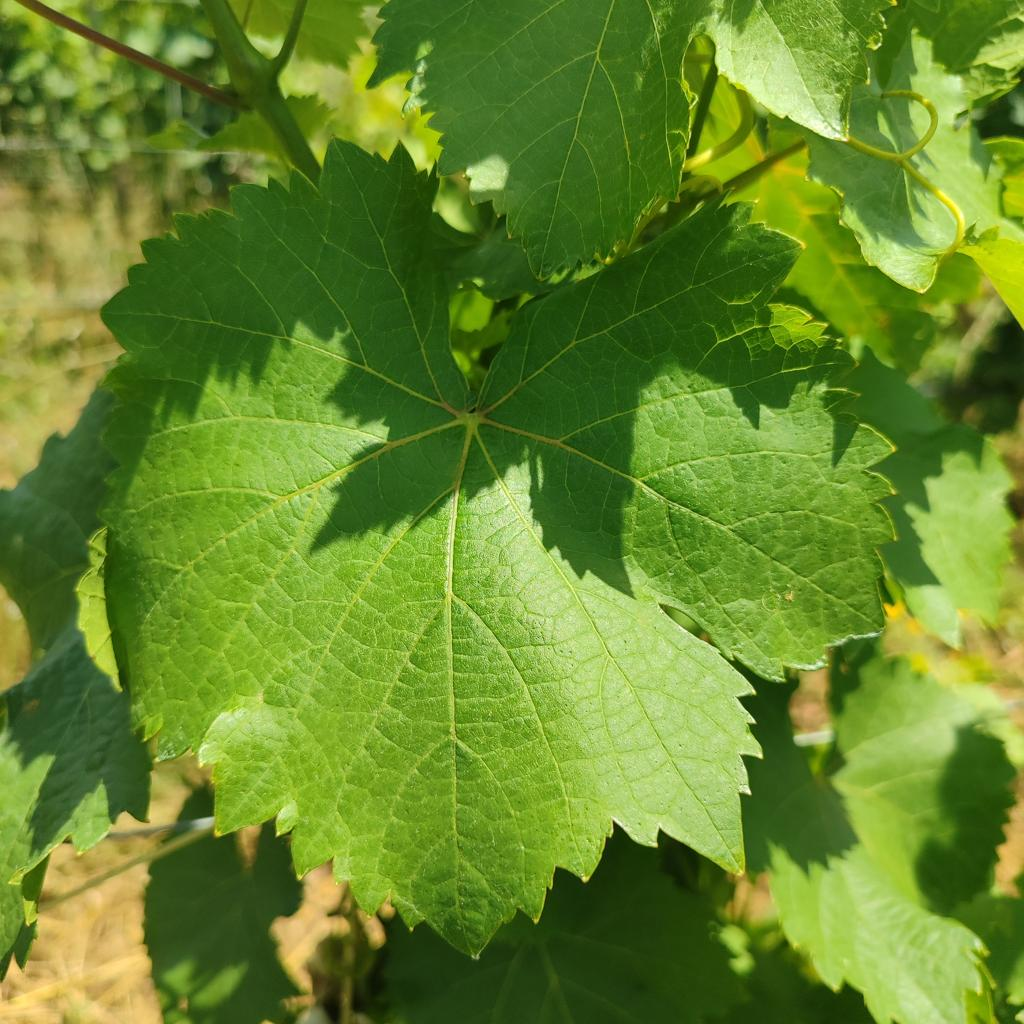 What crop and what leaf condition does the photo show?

grapevine, healthy
